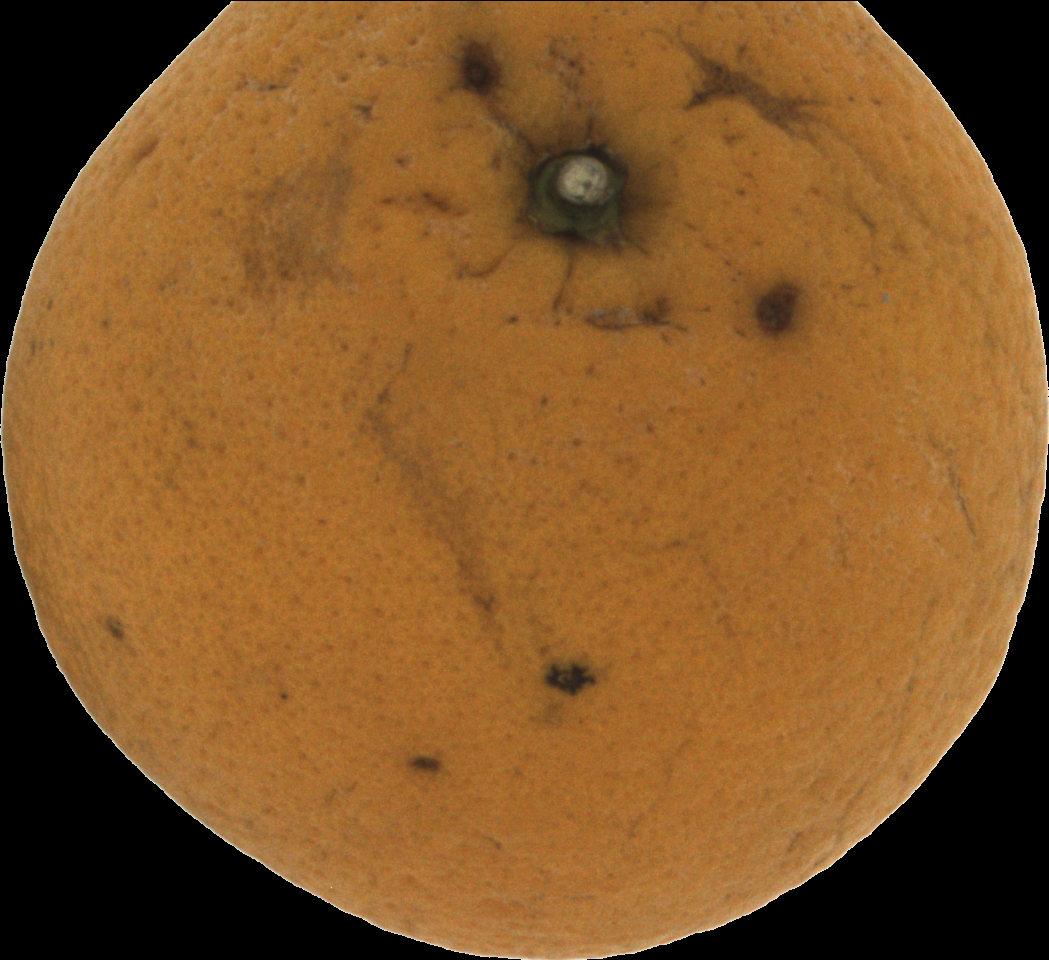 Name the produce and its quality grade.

orange, bad
